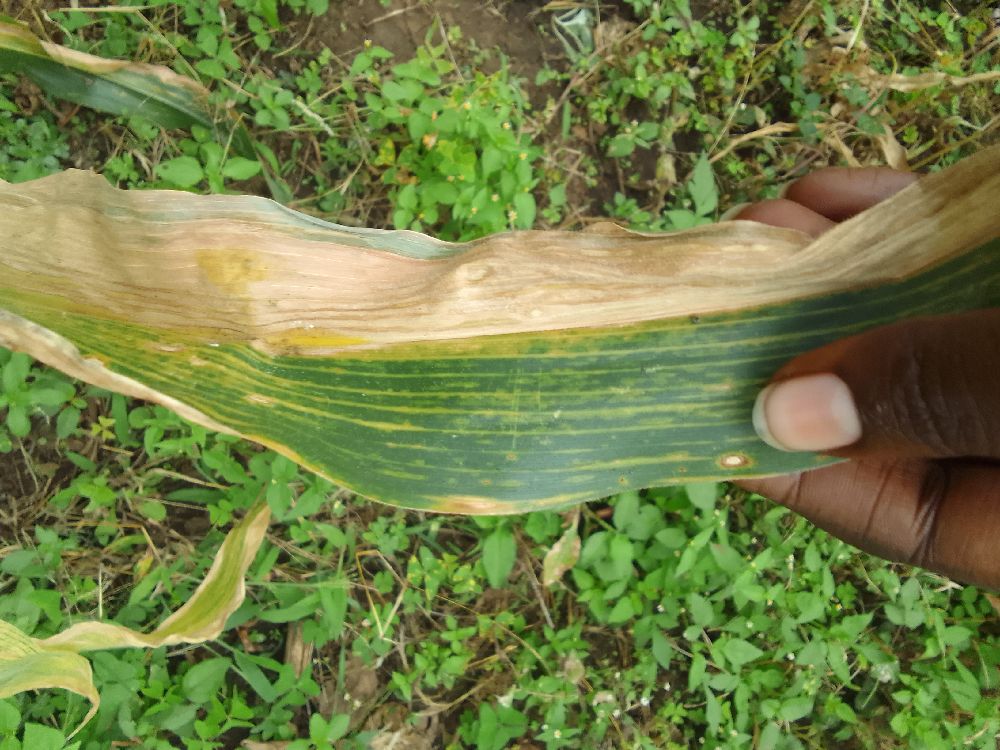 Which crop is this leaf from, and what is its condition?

maize, maize lethal necrosis
